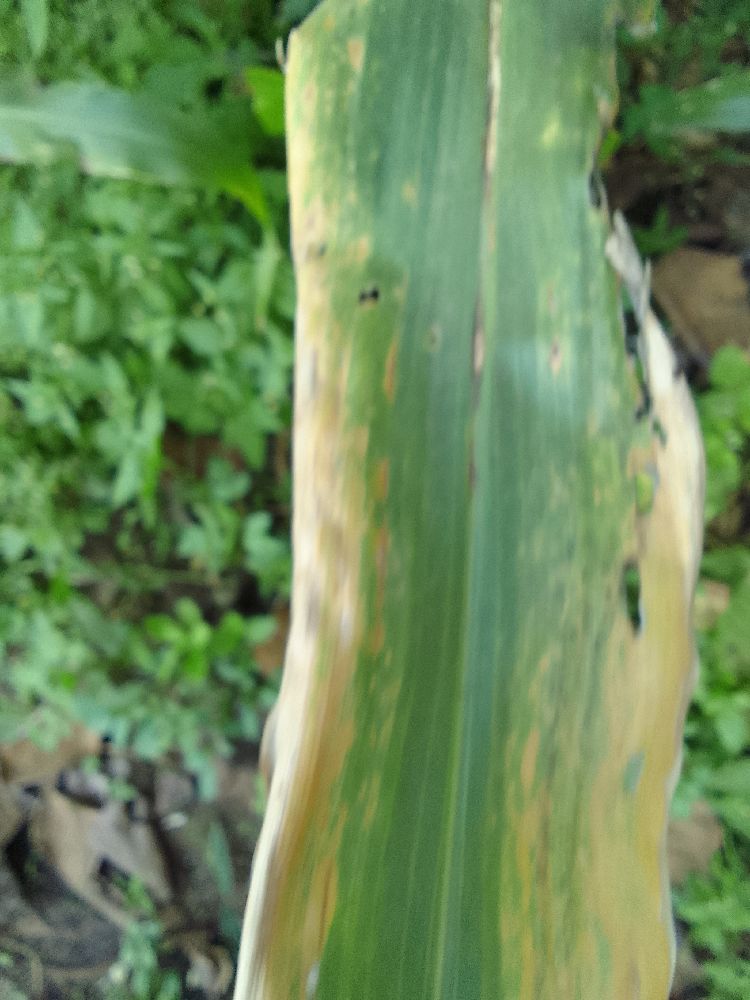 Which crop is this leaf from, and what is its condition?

maize, maize lethal necrosis
